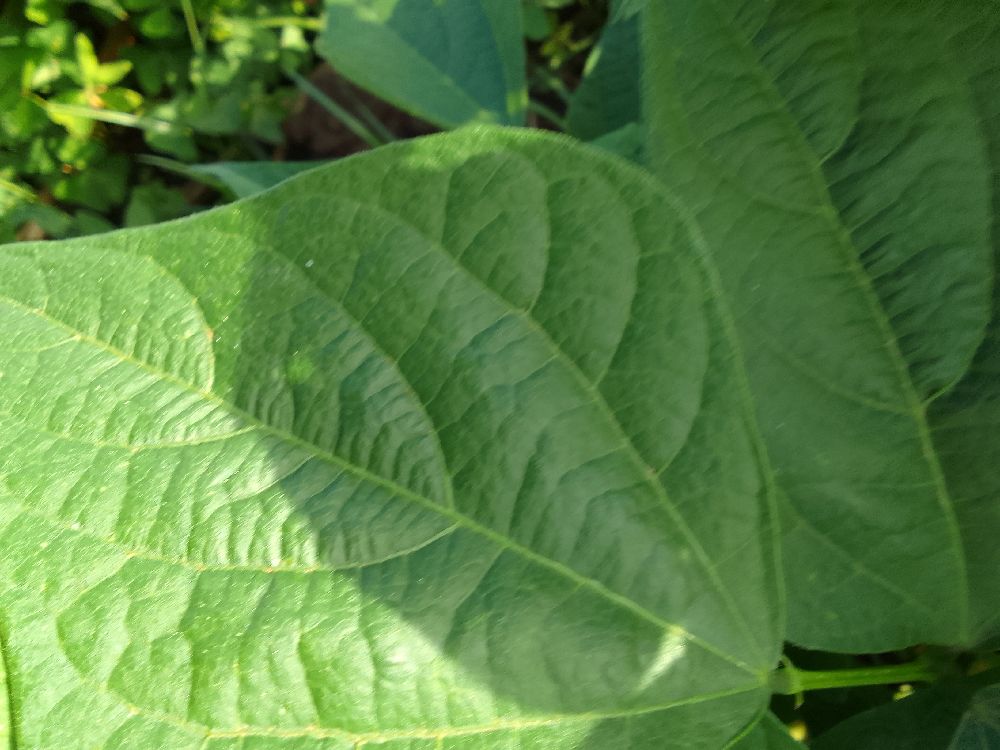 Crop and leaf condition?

common bean, healthy
